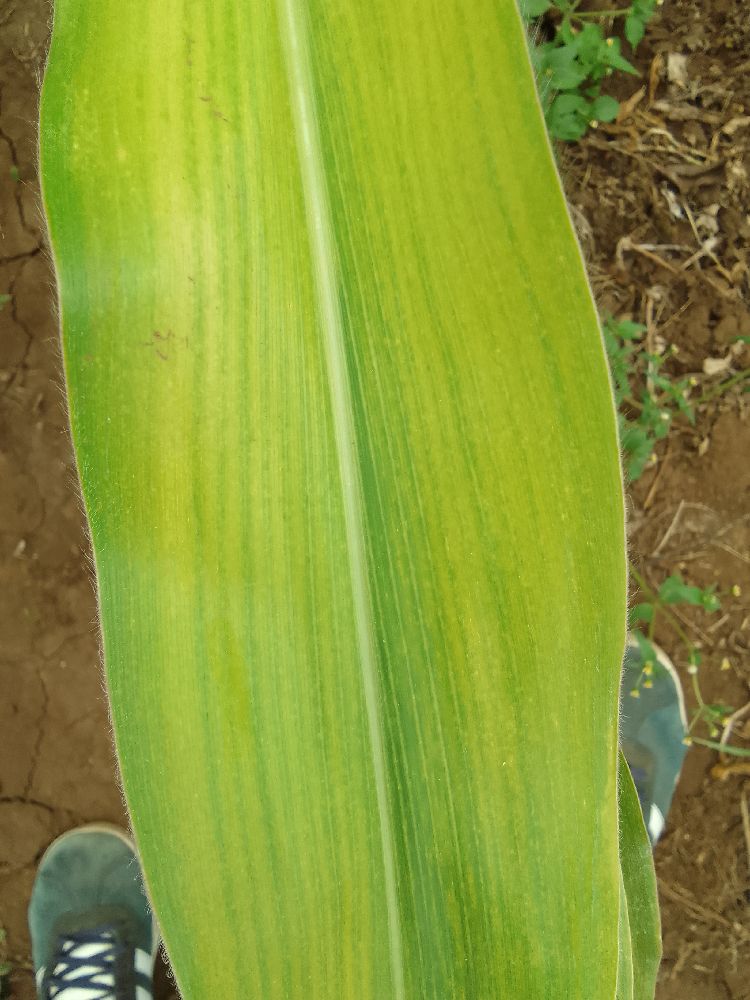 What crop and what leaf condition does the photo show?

maize, maize lethal necrosis
